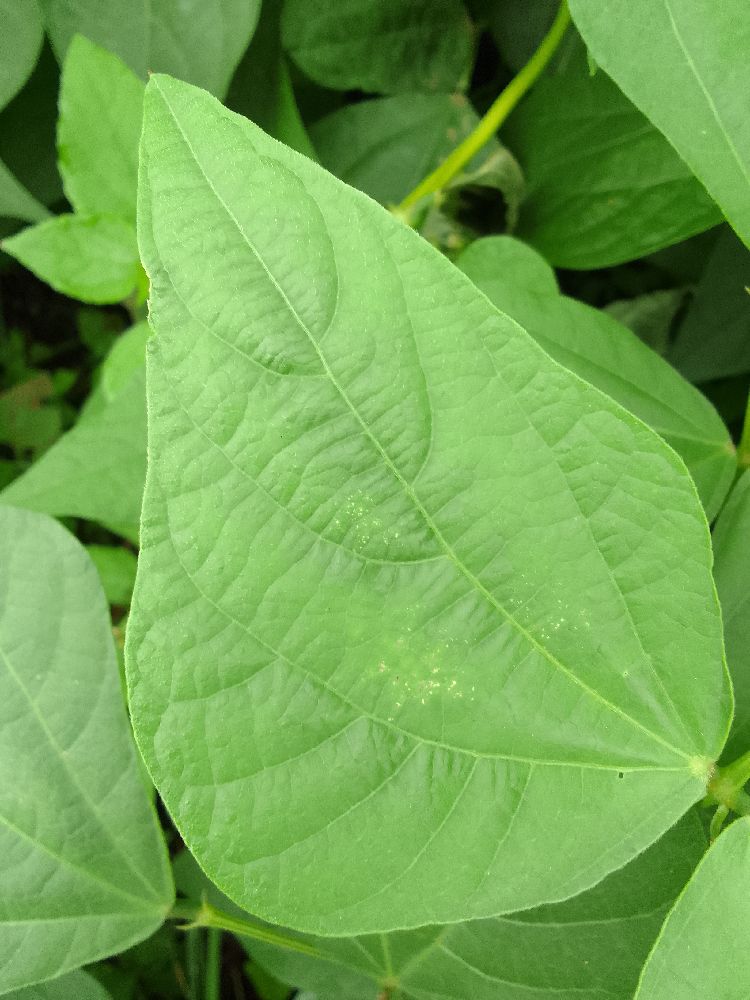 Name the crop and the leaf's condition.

common bean, healthy
